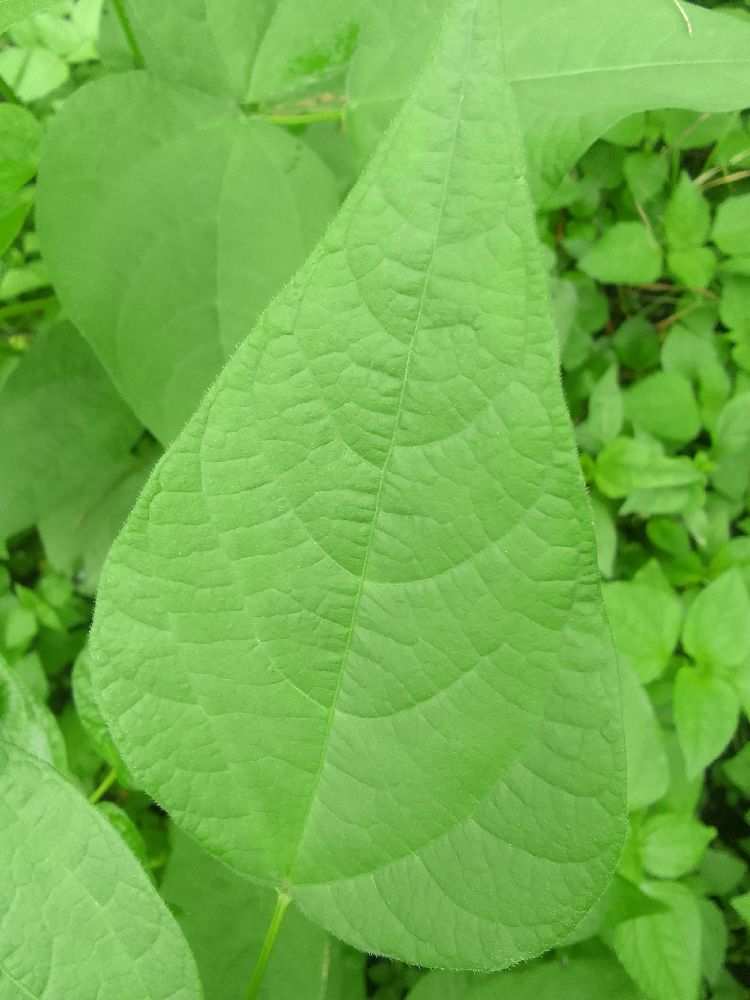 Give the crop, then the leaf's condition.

common bean, healthy
